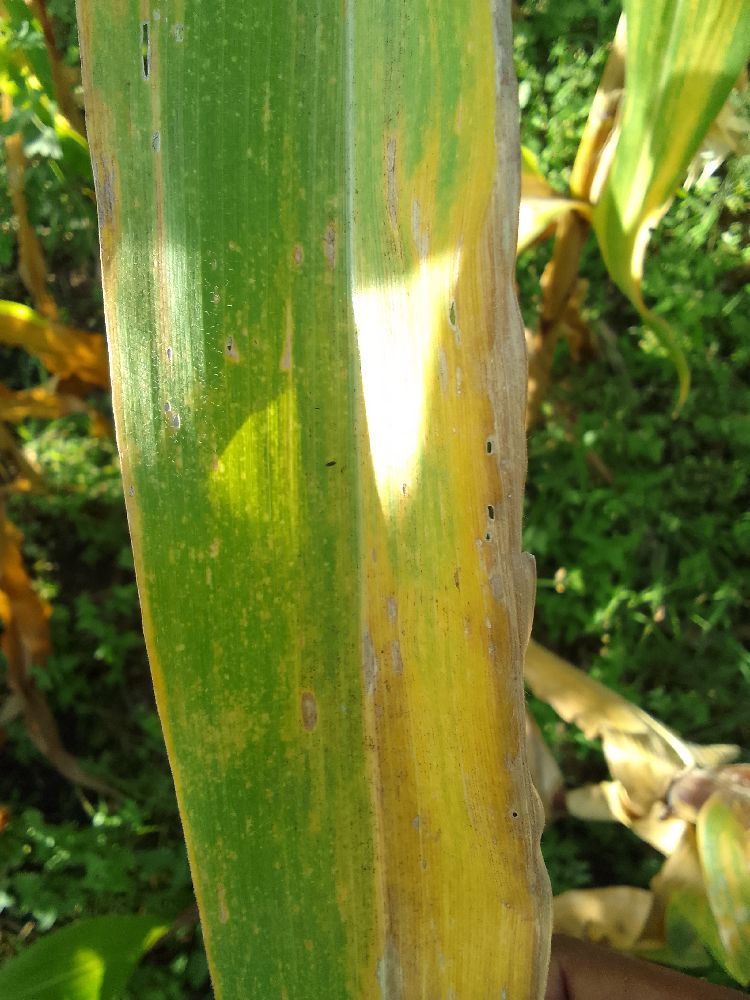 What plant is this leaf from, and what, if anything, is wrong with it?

maize, maize lethal necrosis
